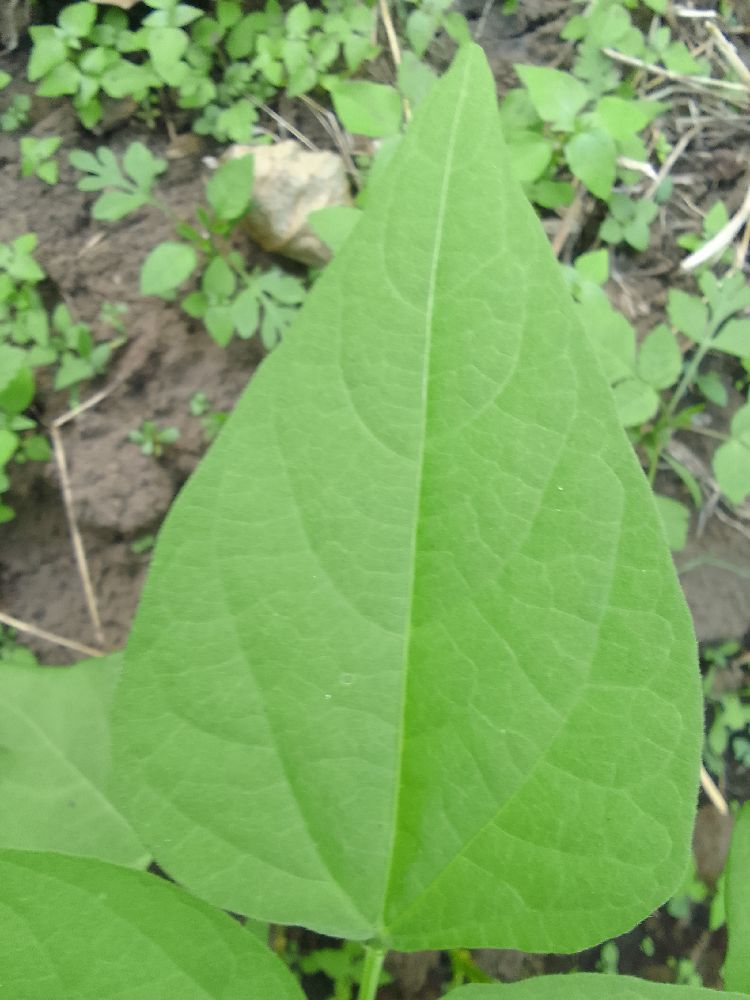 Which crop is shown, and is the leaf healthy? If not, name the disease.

common bean, healthy
